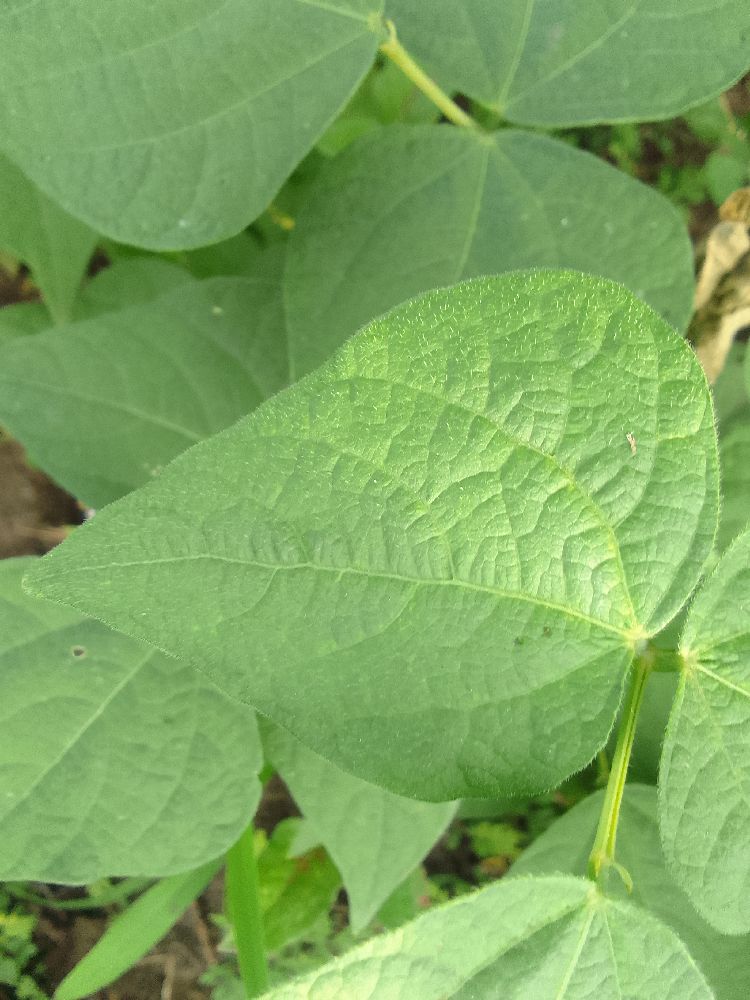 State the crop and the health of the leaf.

common bean, healthy
